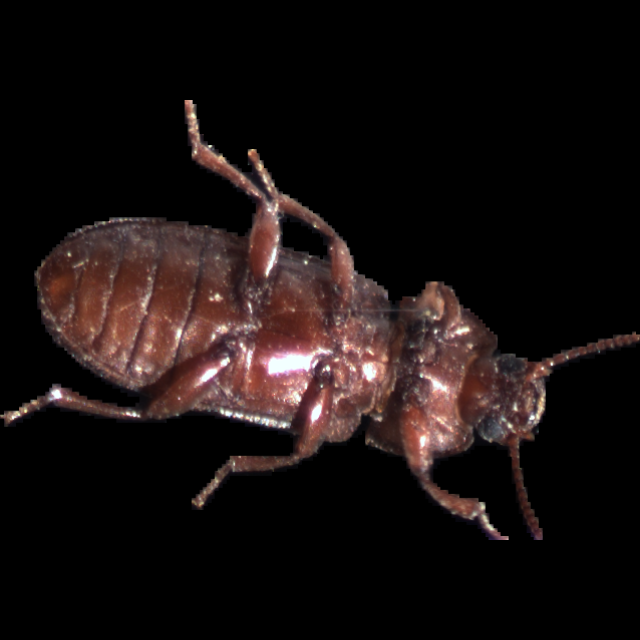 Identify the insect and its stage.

mealworm beetle
